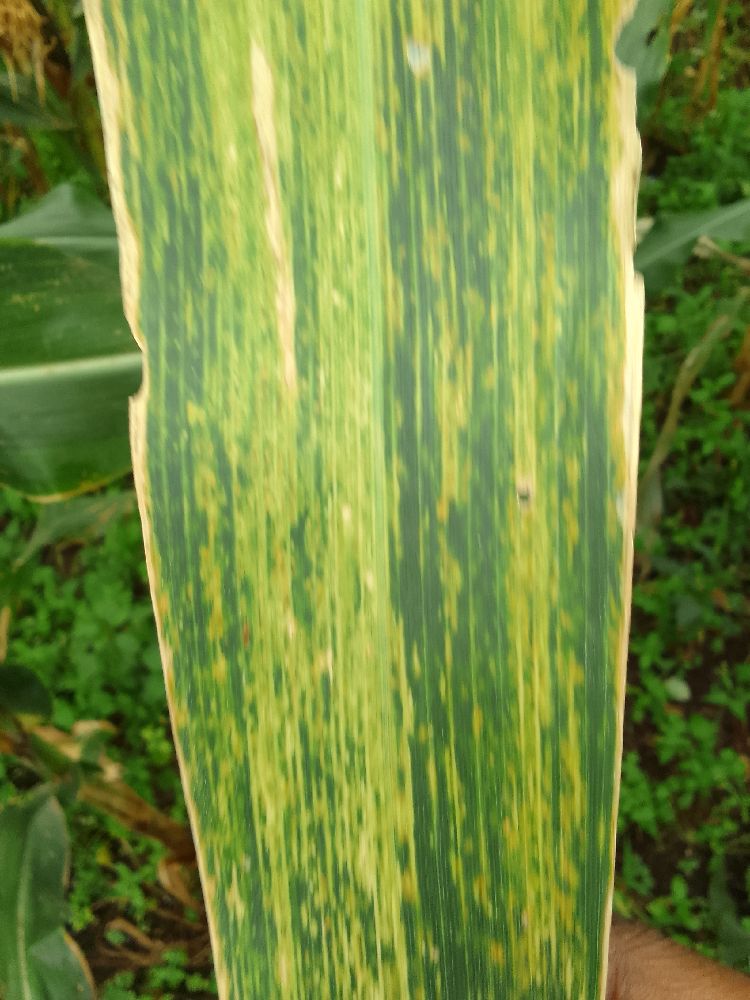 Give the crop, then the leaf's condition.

maize, maize lethal necrosis
